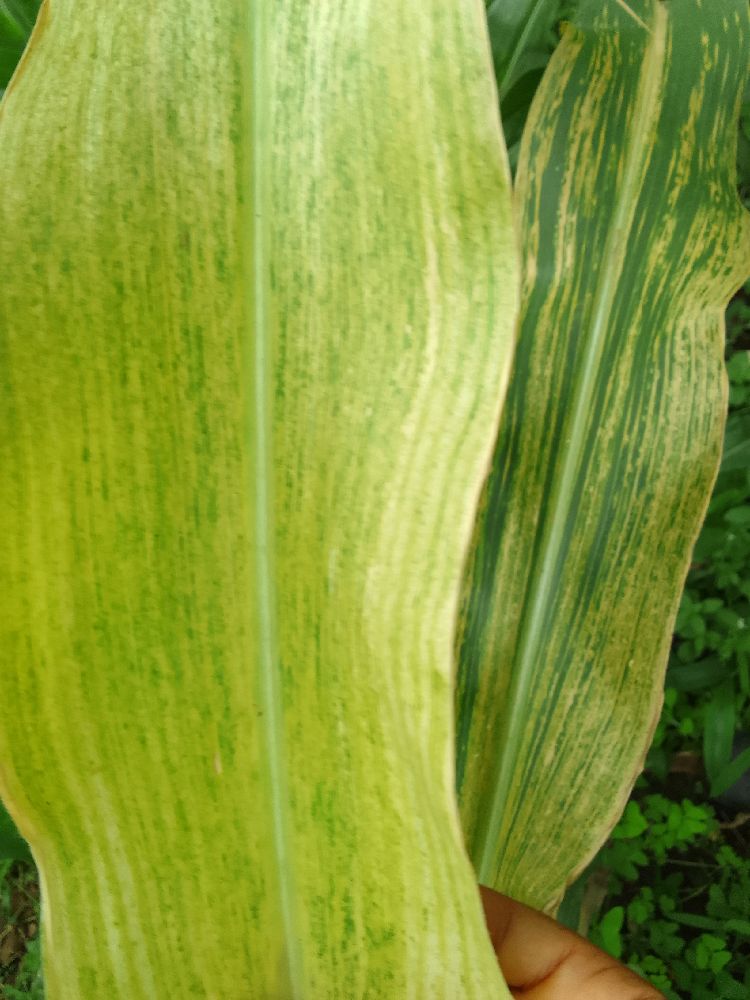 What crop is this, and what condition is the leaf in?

maize, maize lethal necrosis
